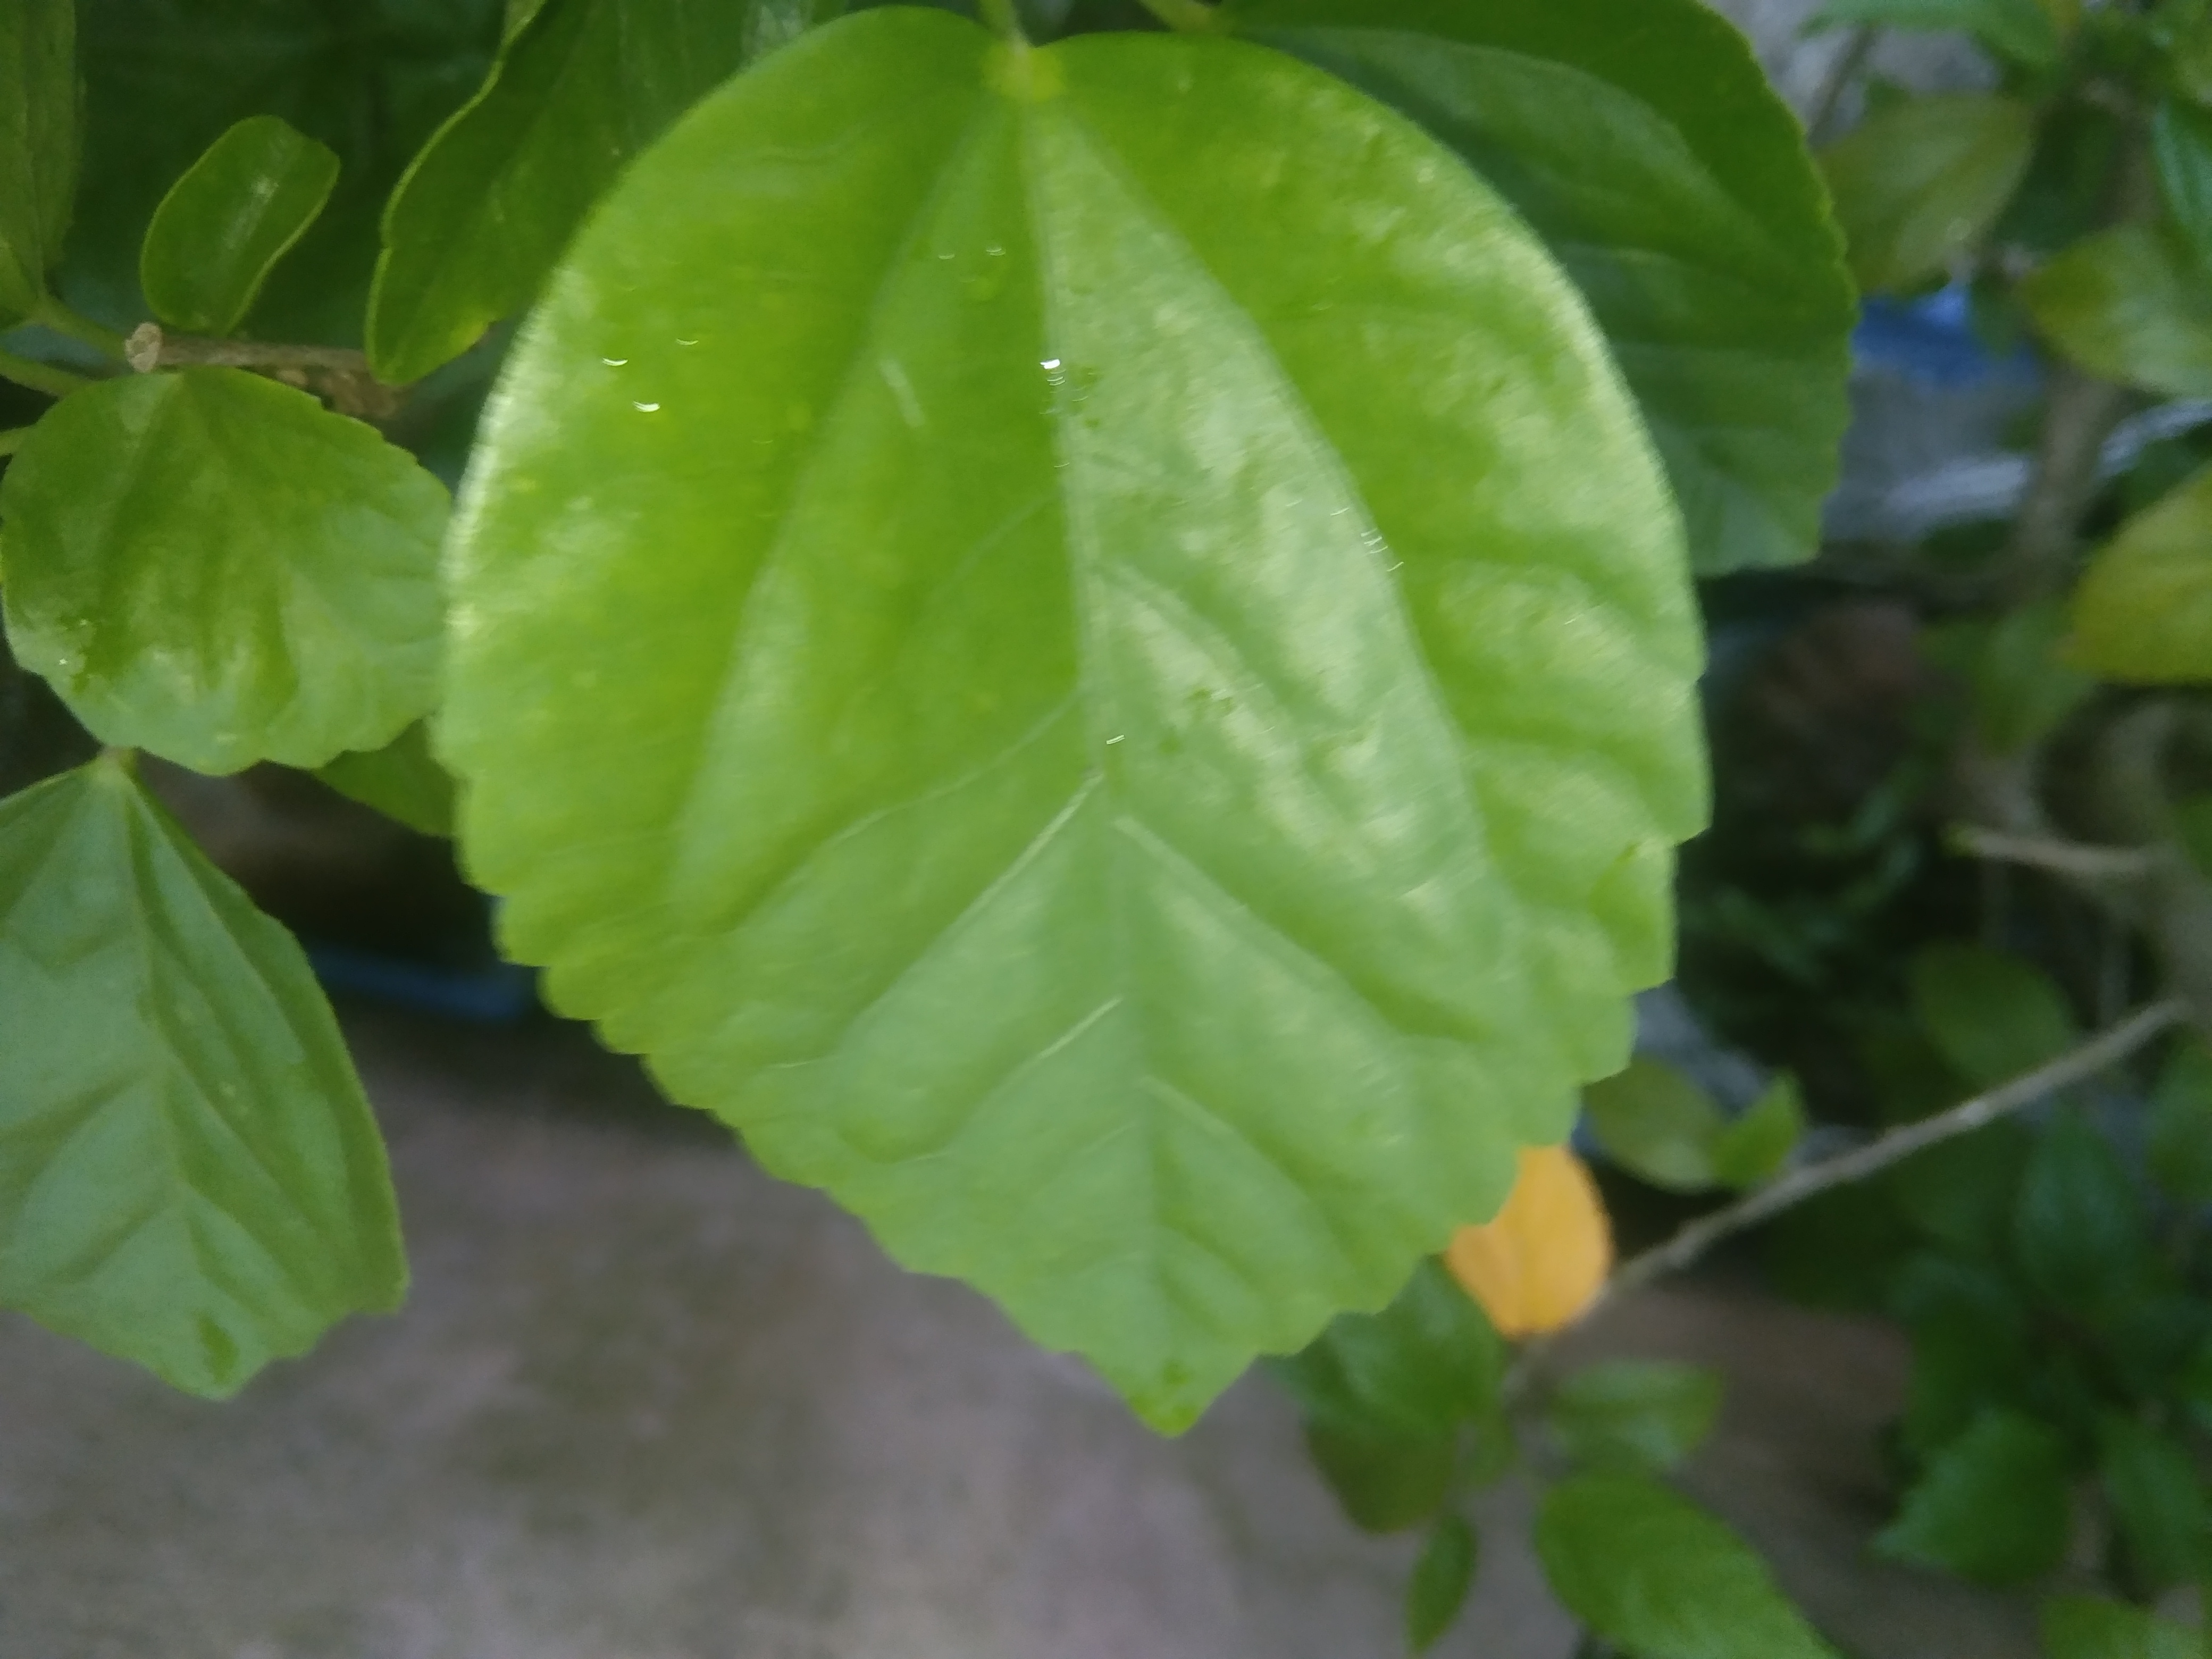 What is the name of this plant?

hibiscus
